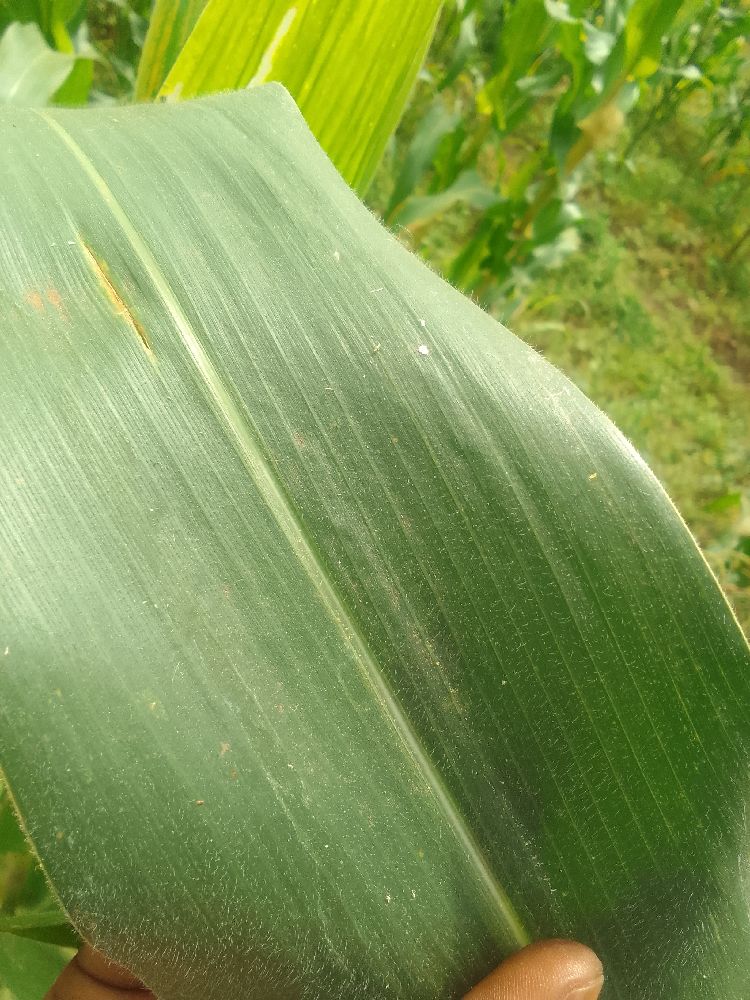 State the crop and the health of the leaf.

maize, healthy
